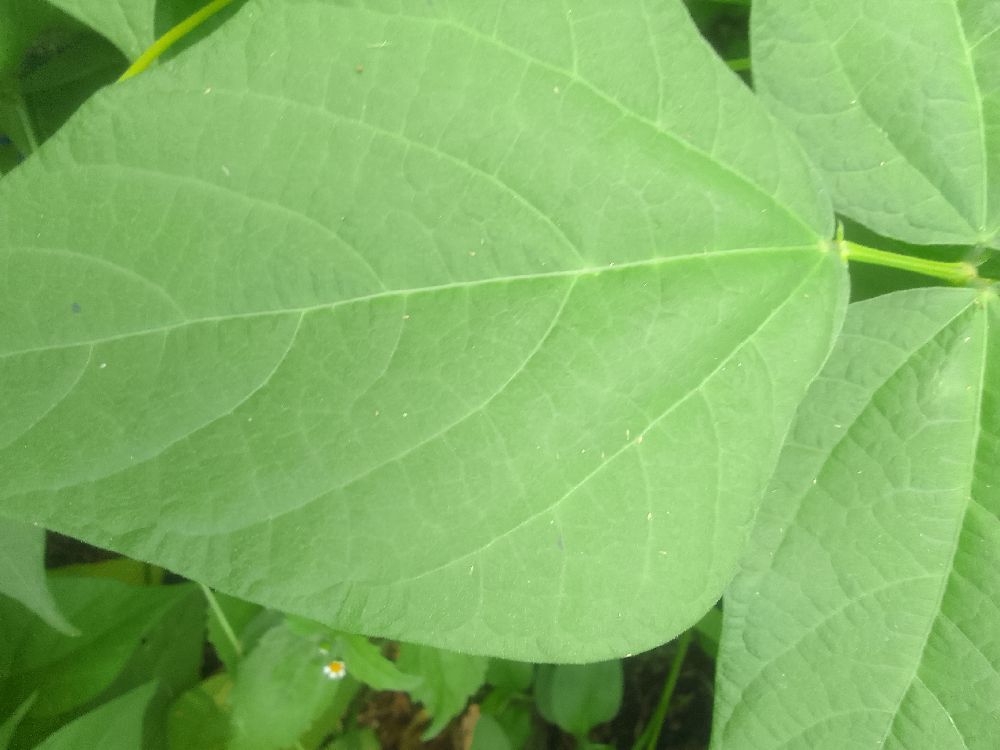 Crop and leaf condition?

common bean, healthy
